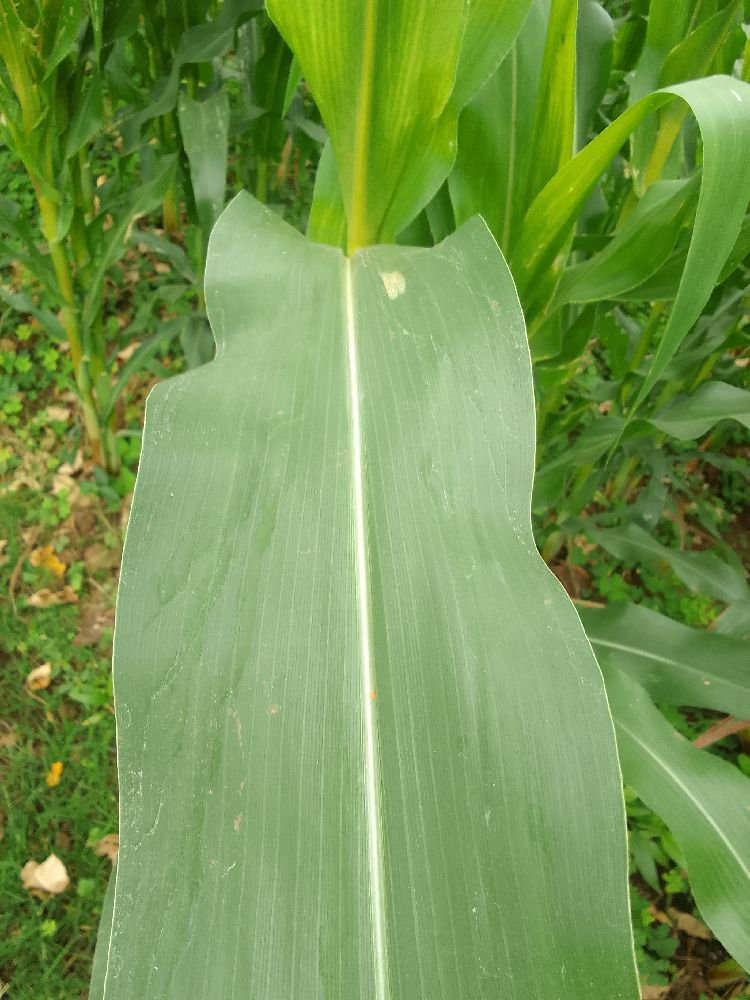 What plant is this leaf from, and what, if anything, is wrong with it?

maize, healthy
